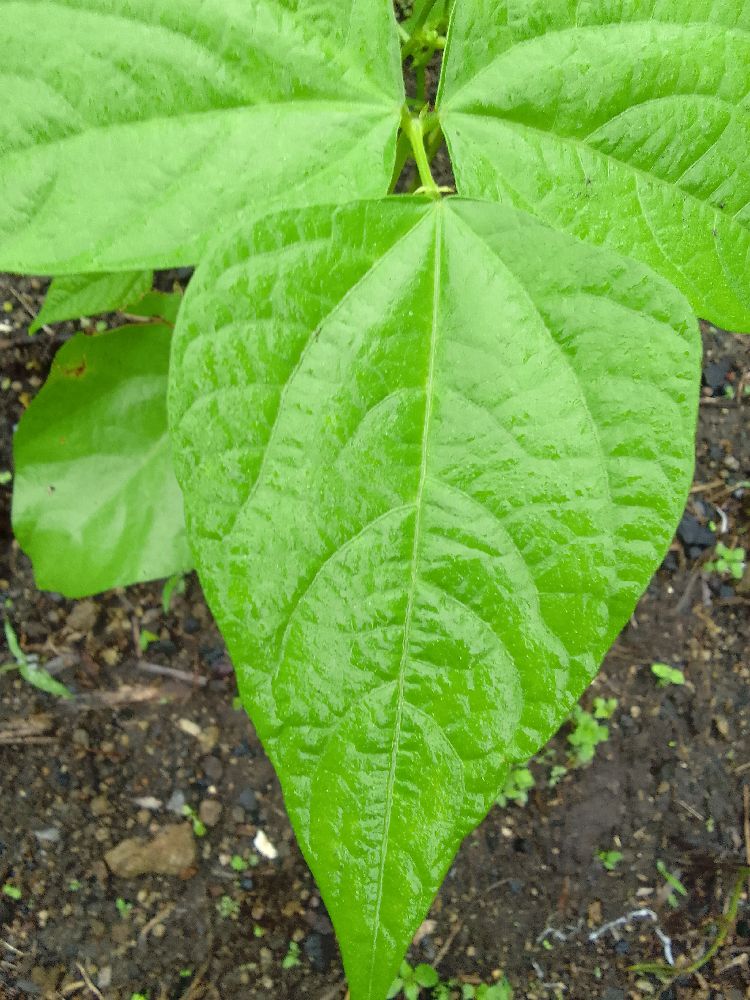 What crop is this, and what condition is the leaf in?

common bean, healthy
